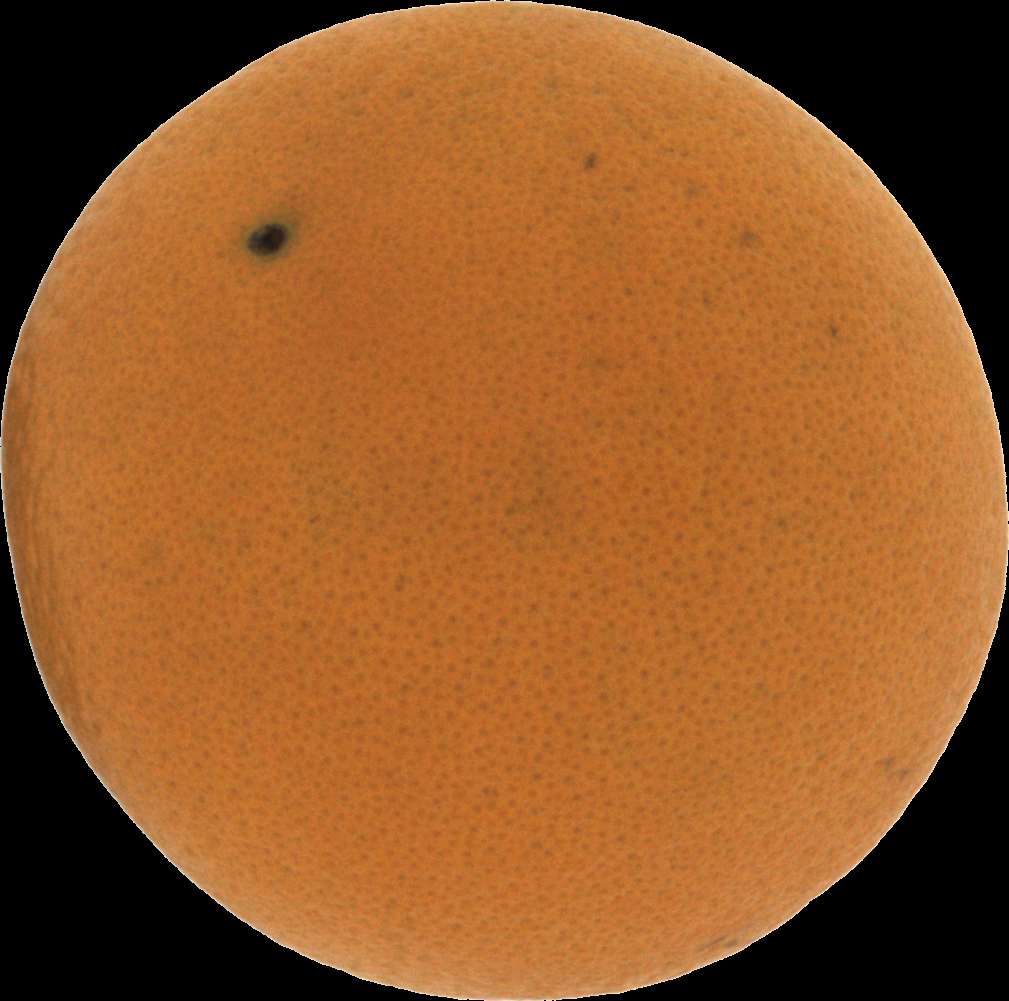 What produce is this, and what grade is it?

orange, good
